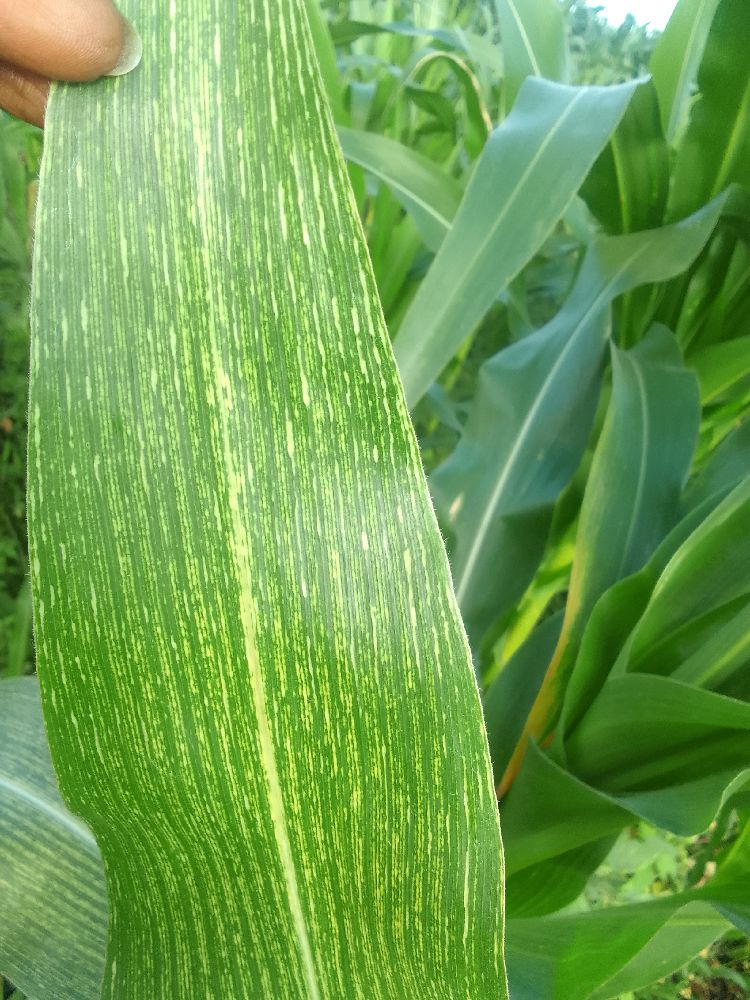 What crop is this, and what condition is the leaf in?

maize, maize streak virus
